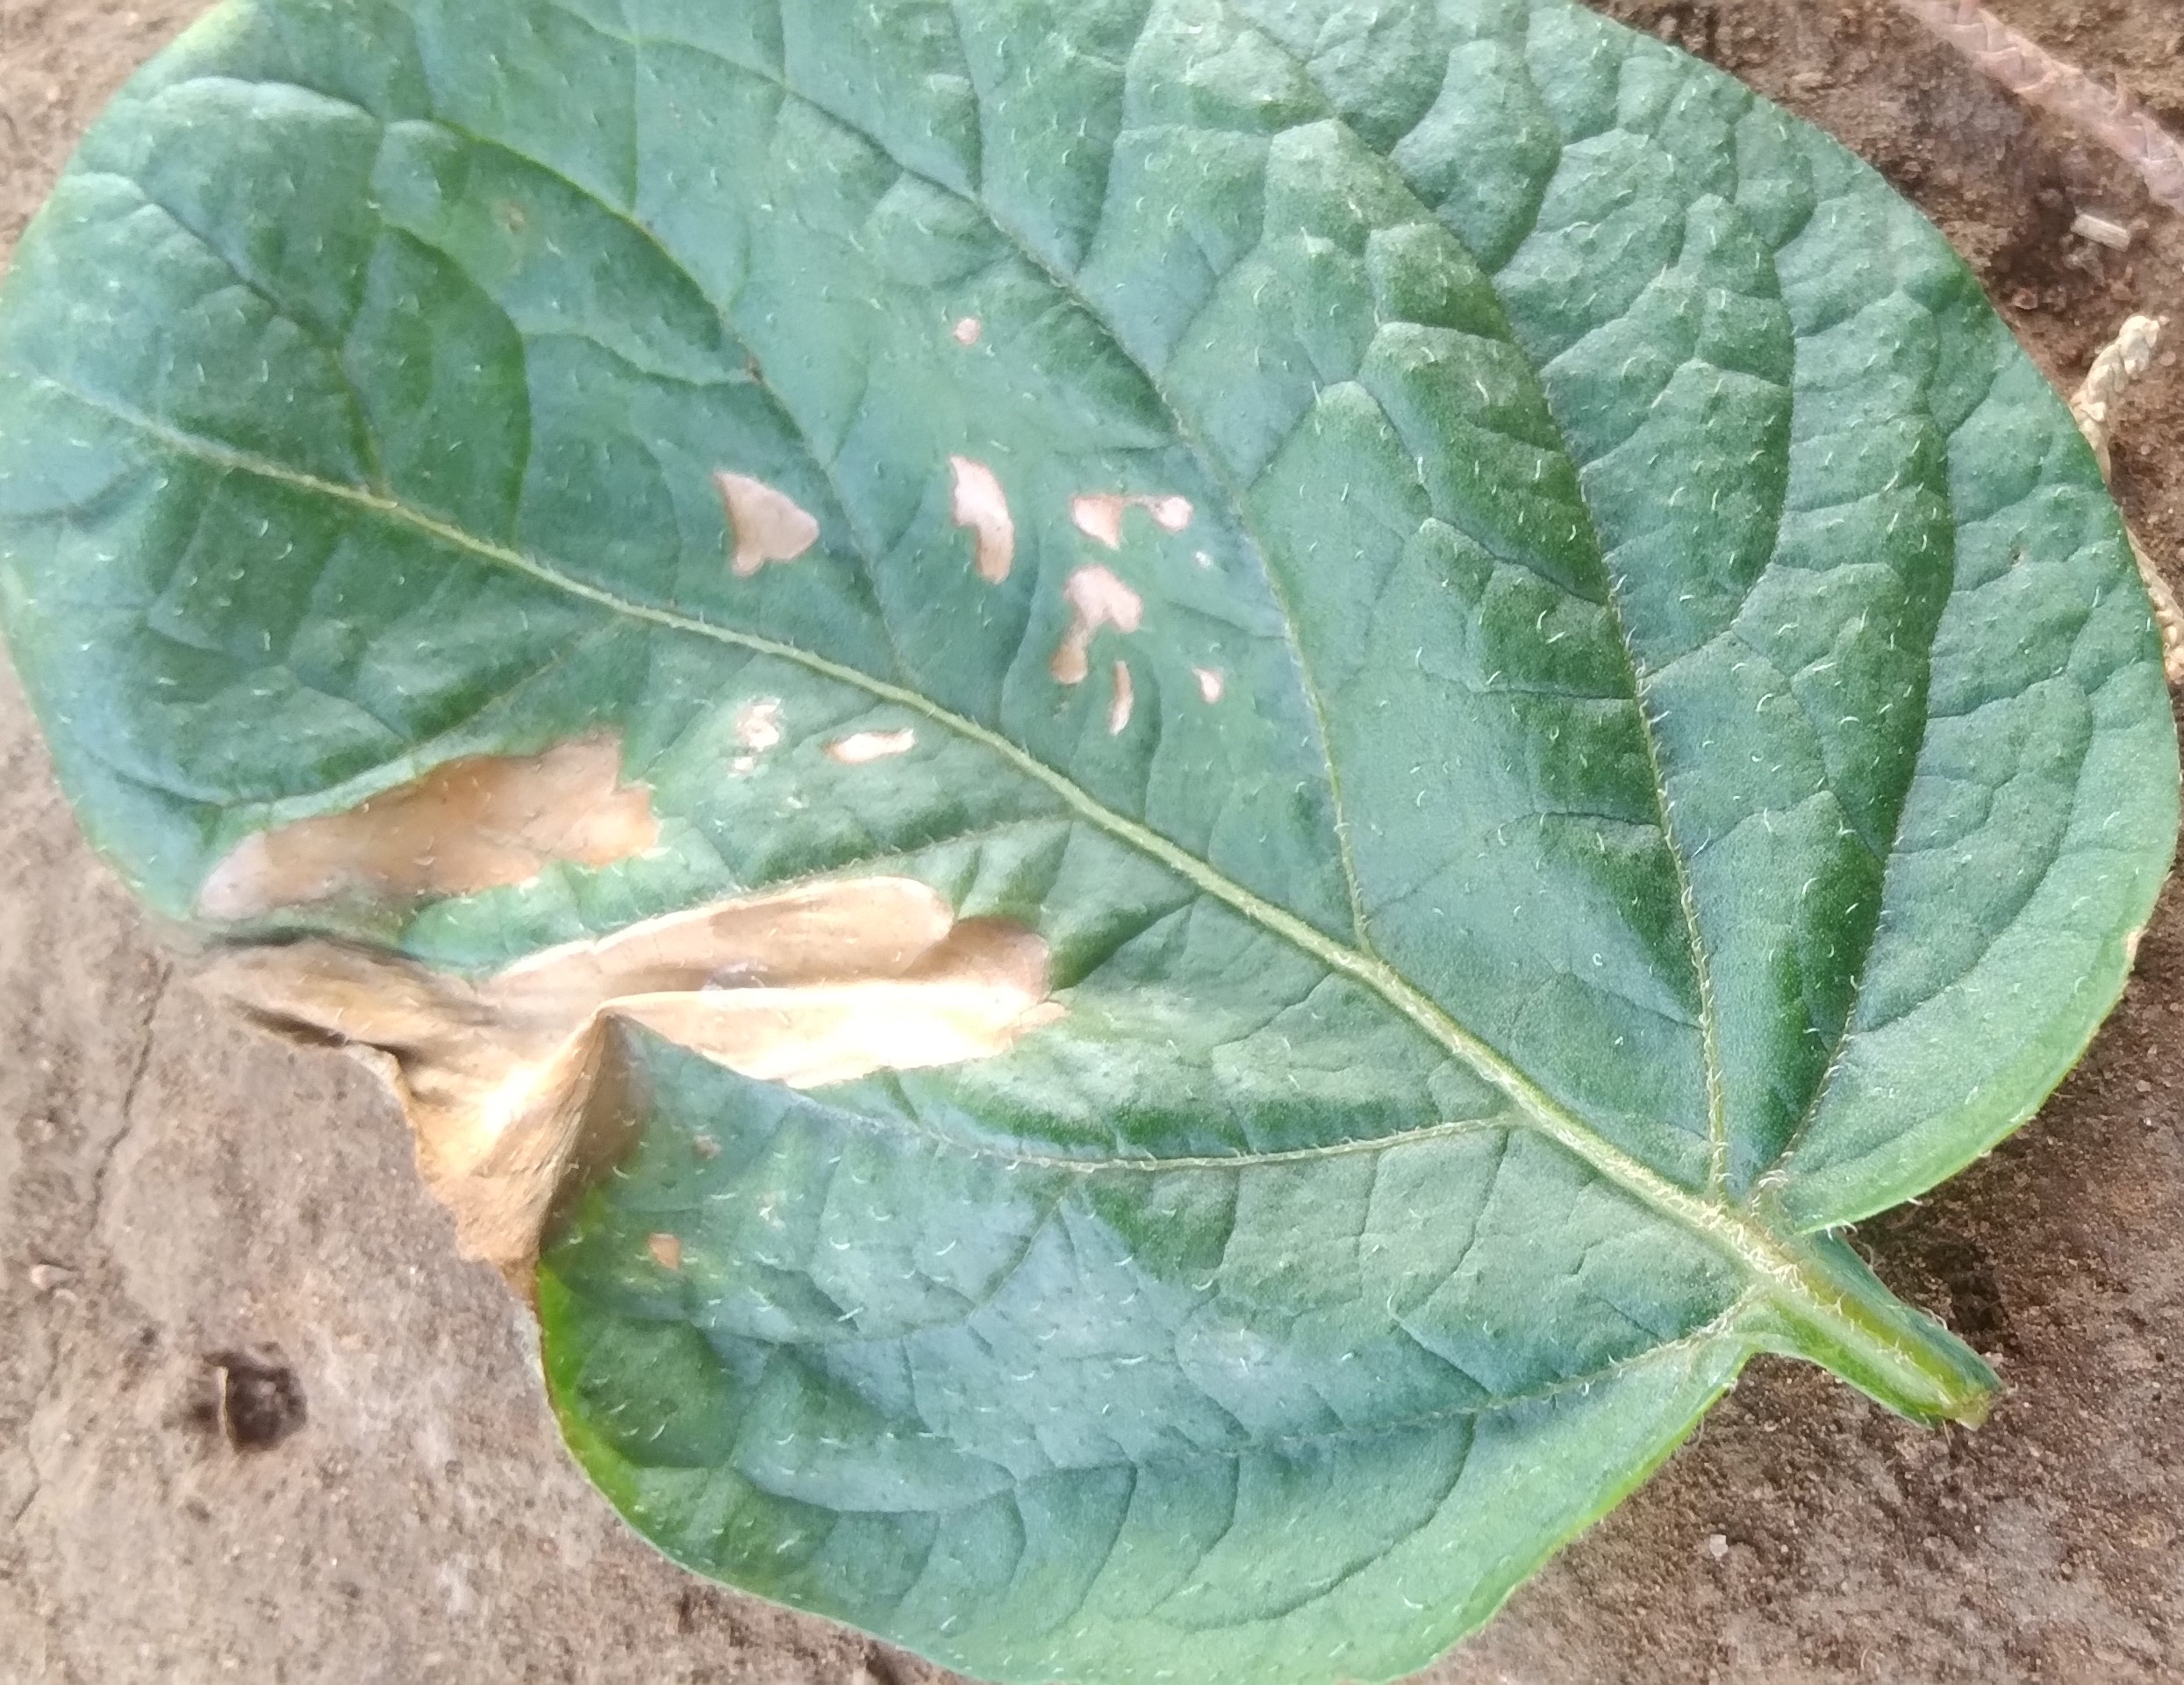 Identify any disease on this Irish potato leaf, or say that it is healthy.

early blight
